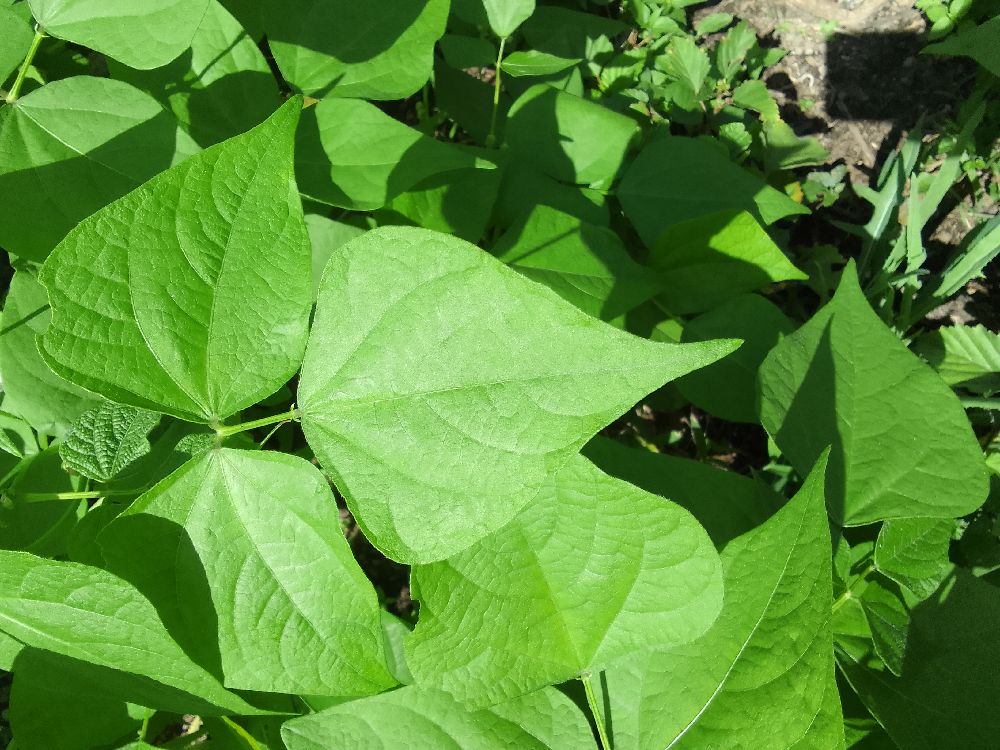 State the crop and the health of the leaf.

common bean, healthy
